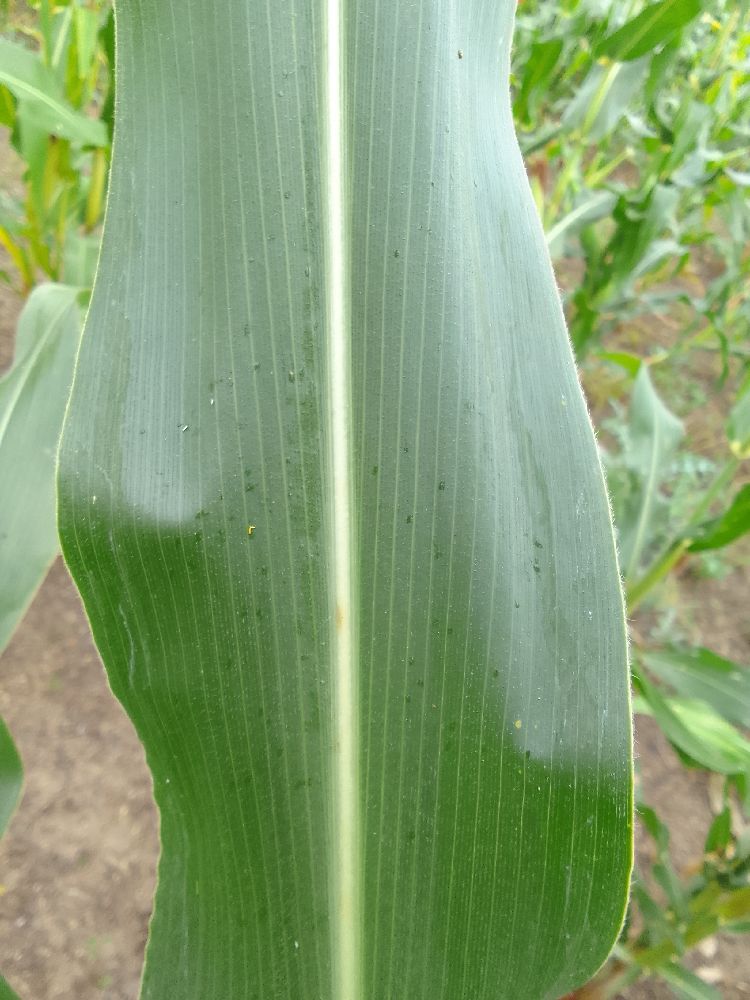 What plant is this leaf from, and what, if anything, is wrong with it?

maize, healthy
